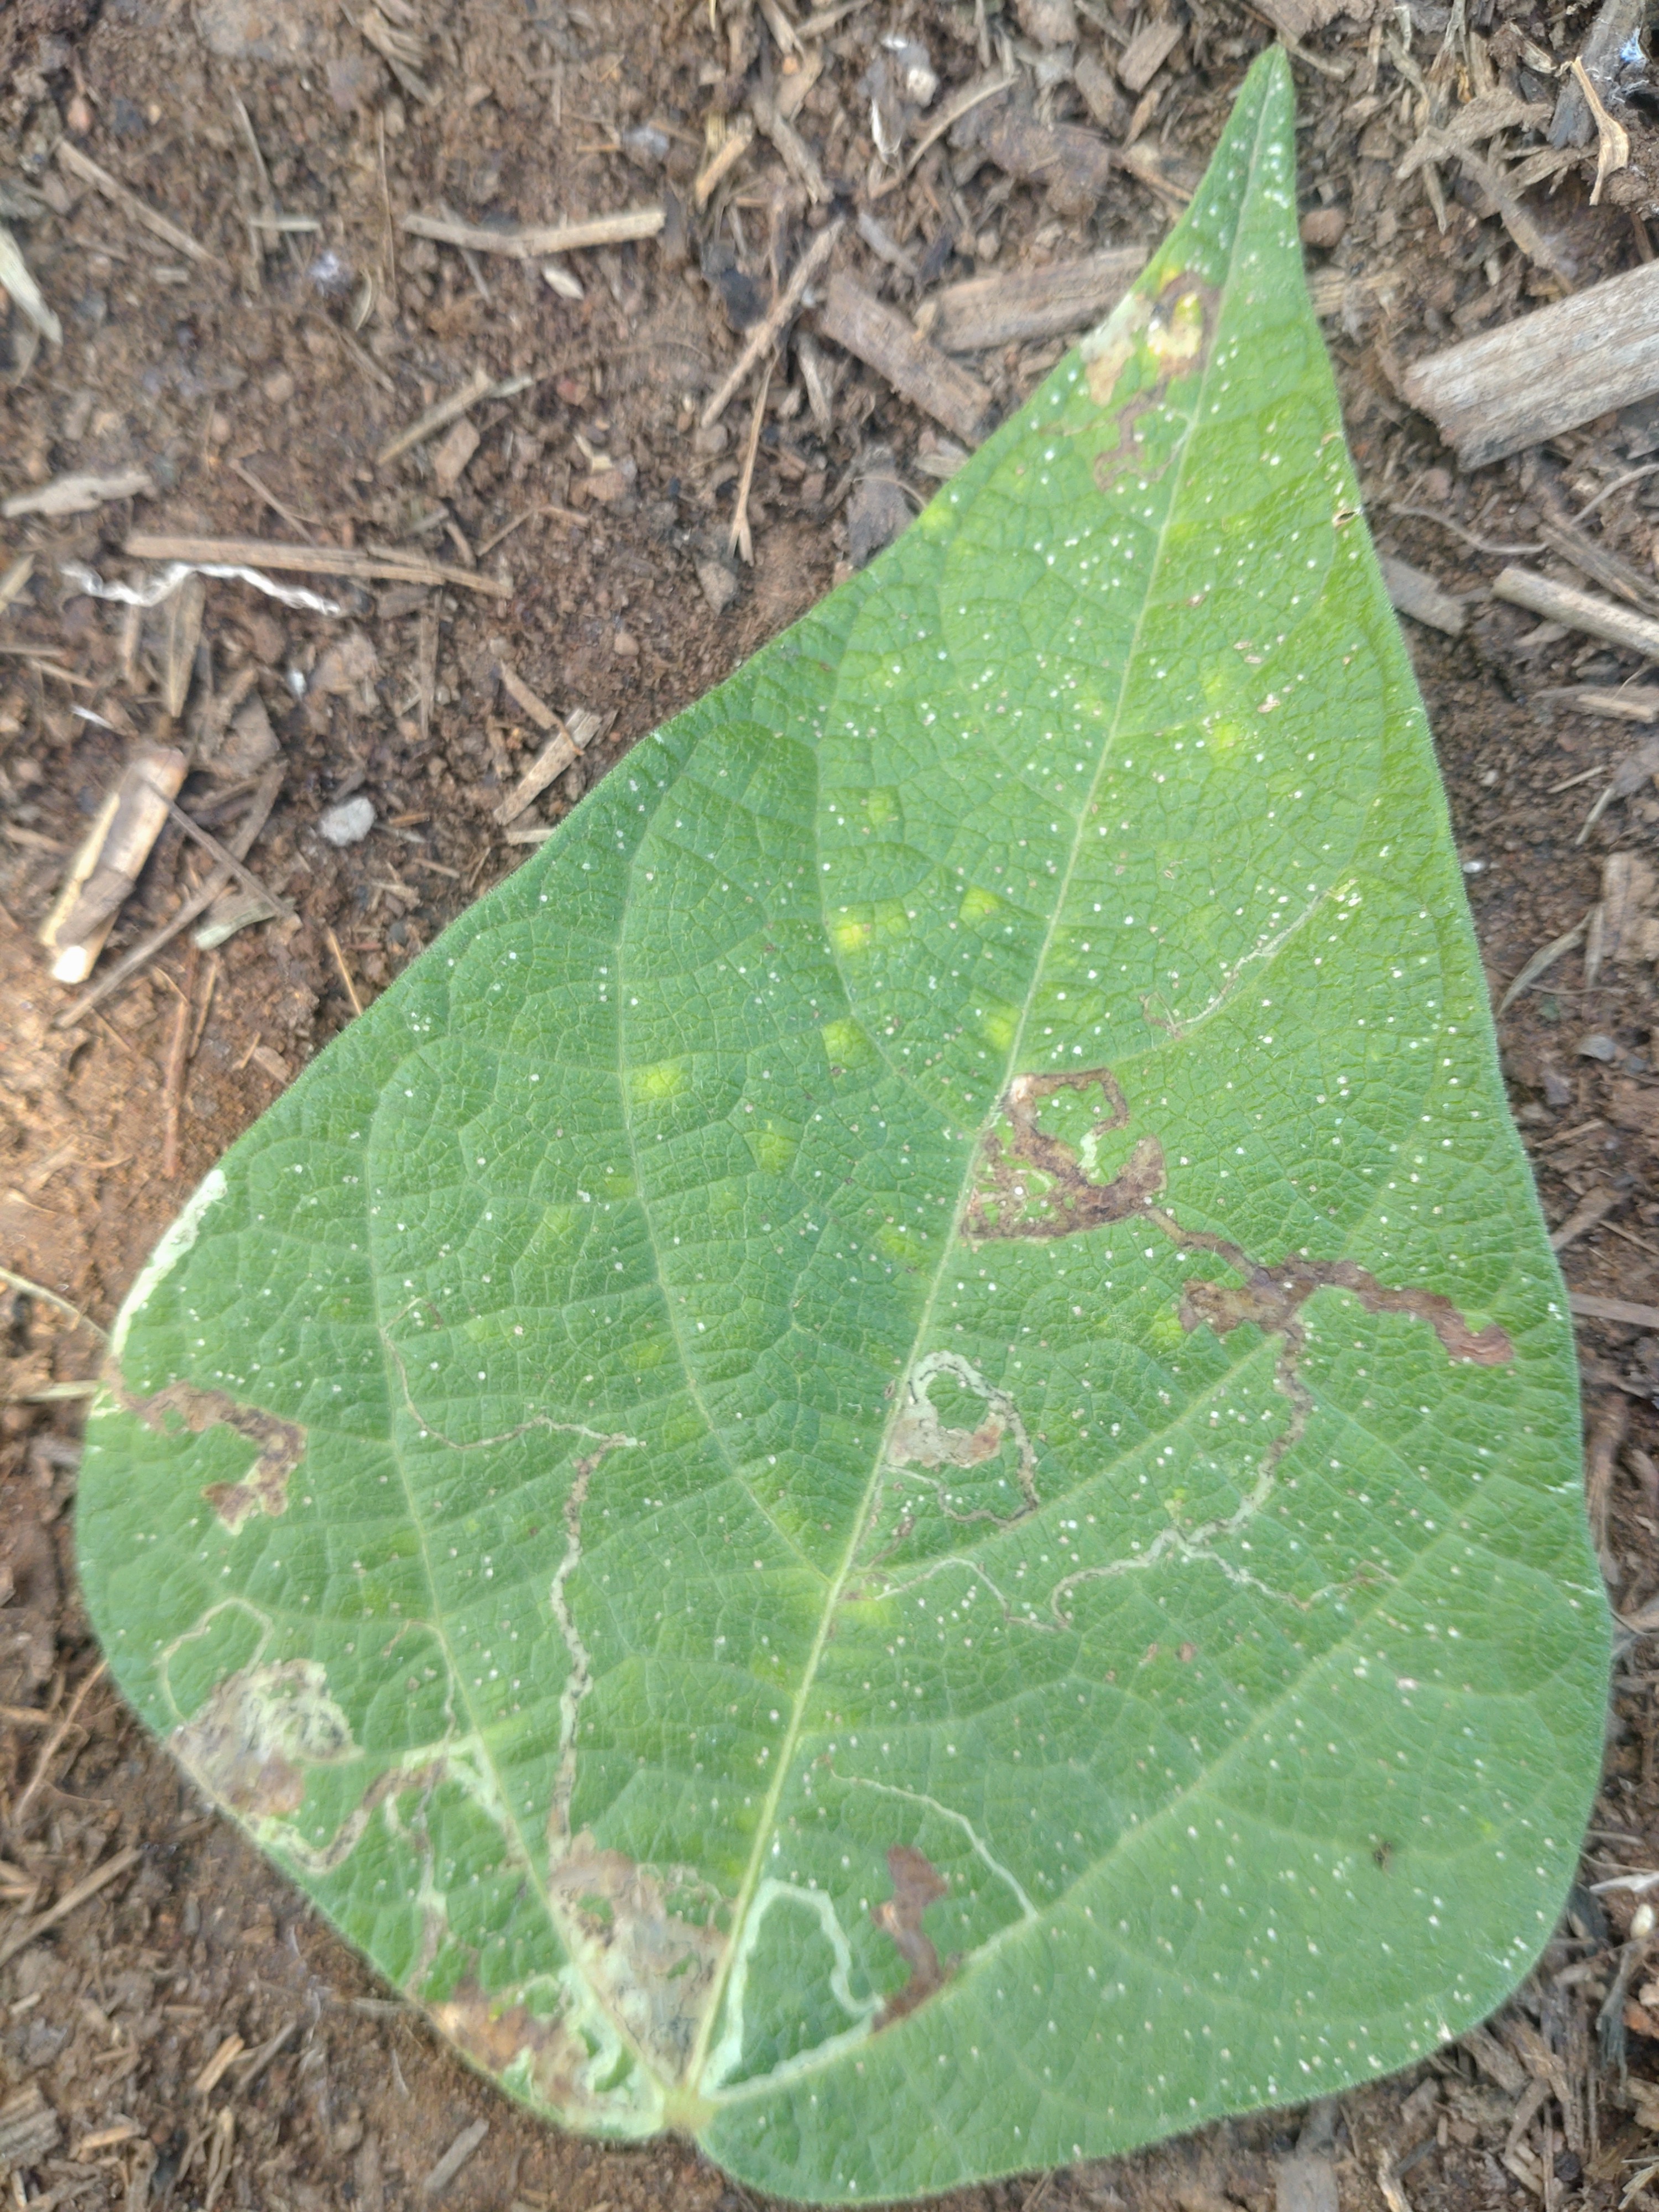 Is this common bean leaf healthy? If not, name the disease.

anthracnose
